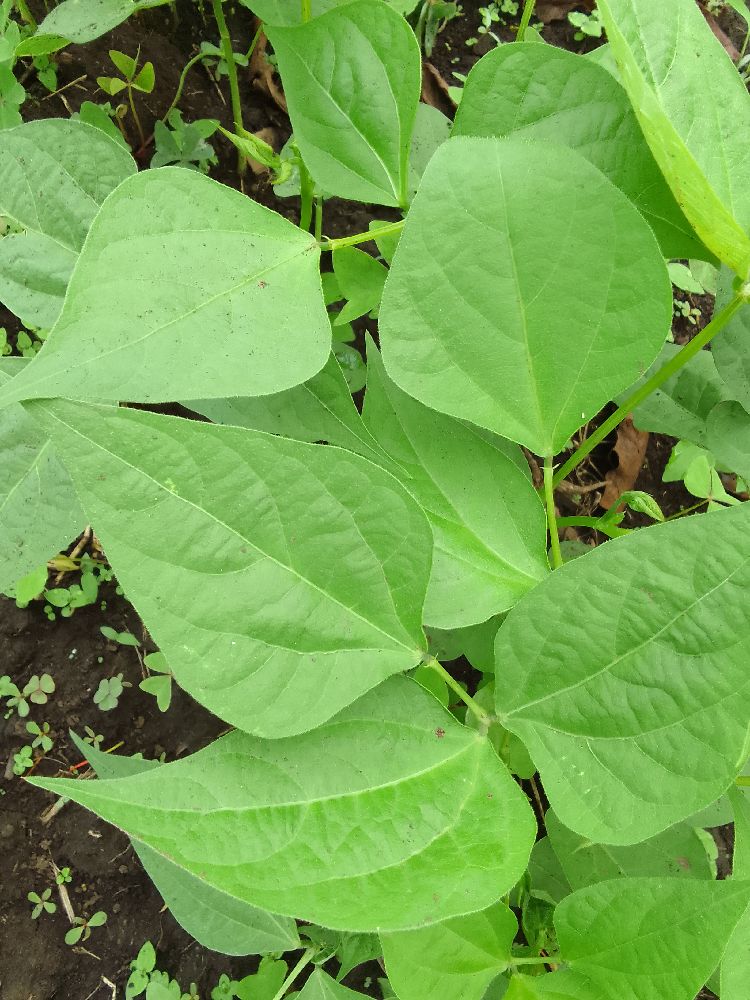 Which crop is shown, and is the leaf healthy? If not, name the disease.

common bean, healthy
